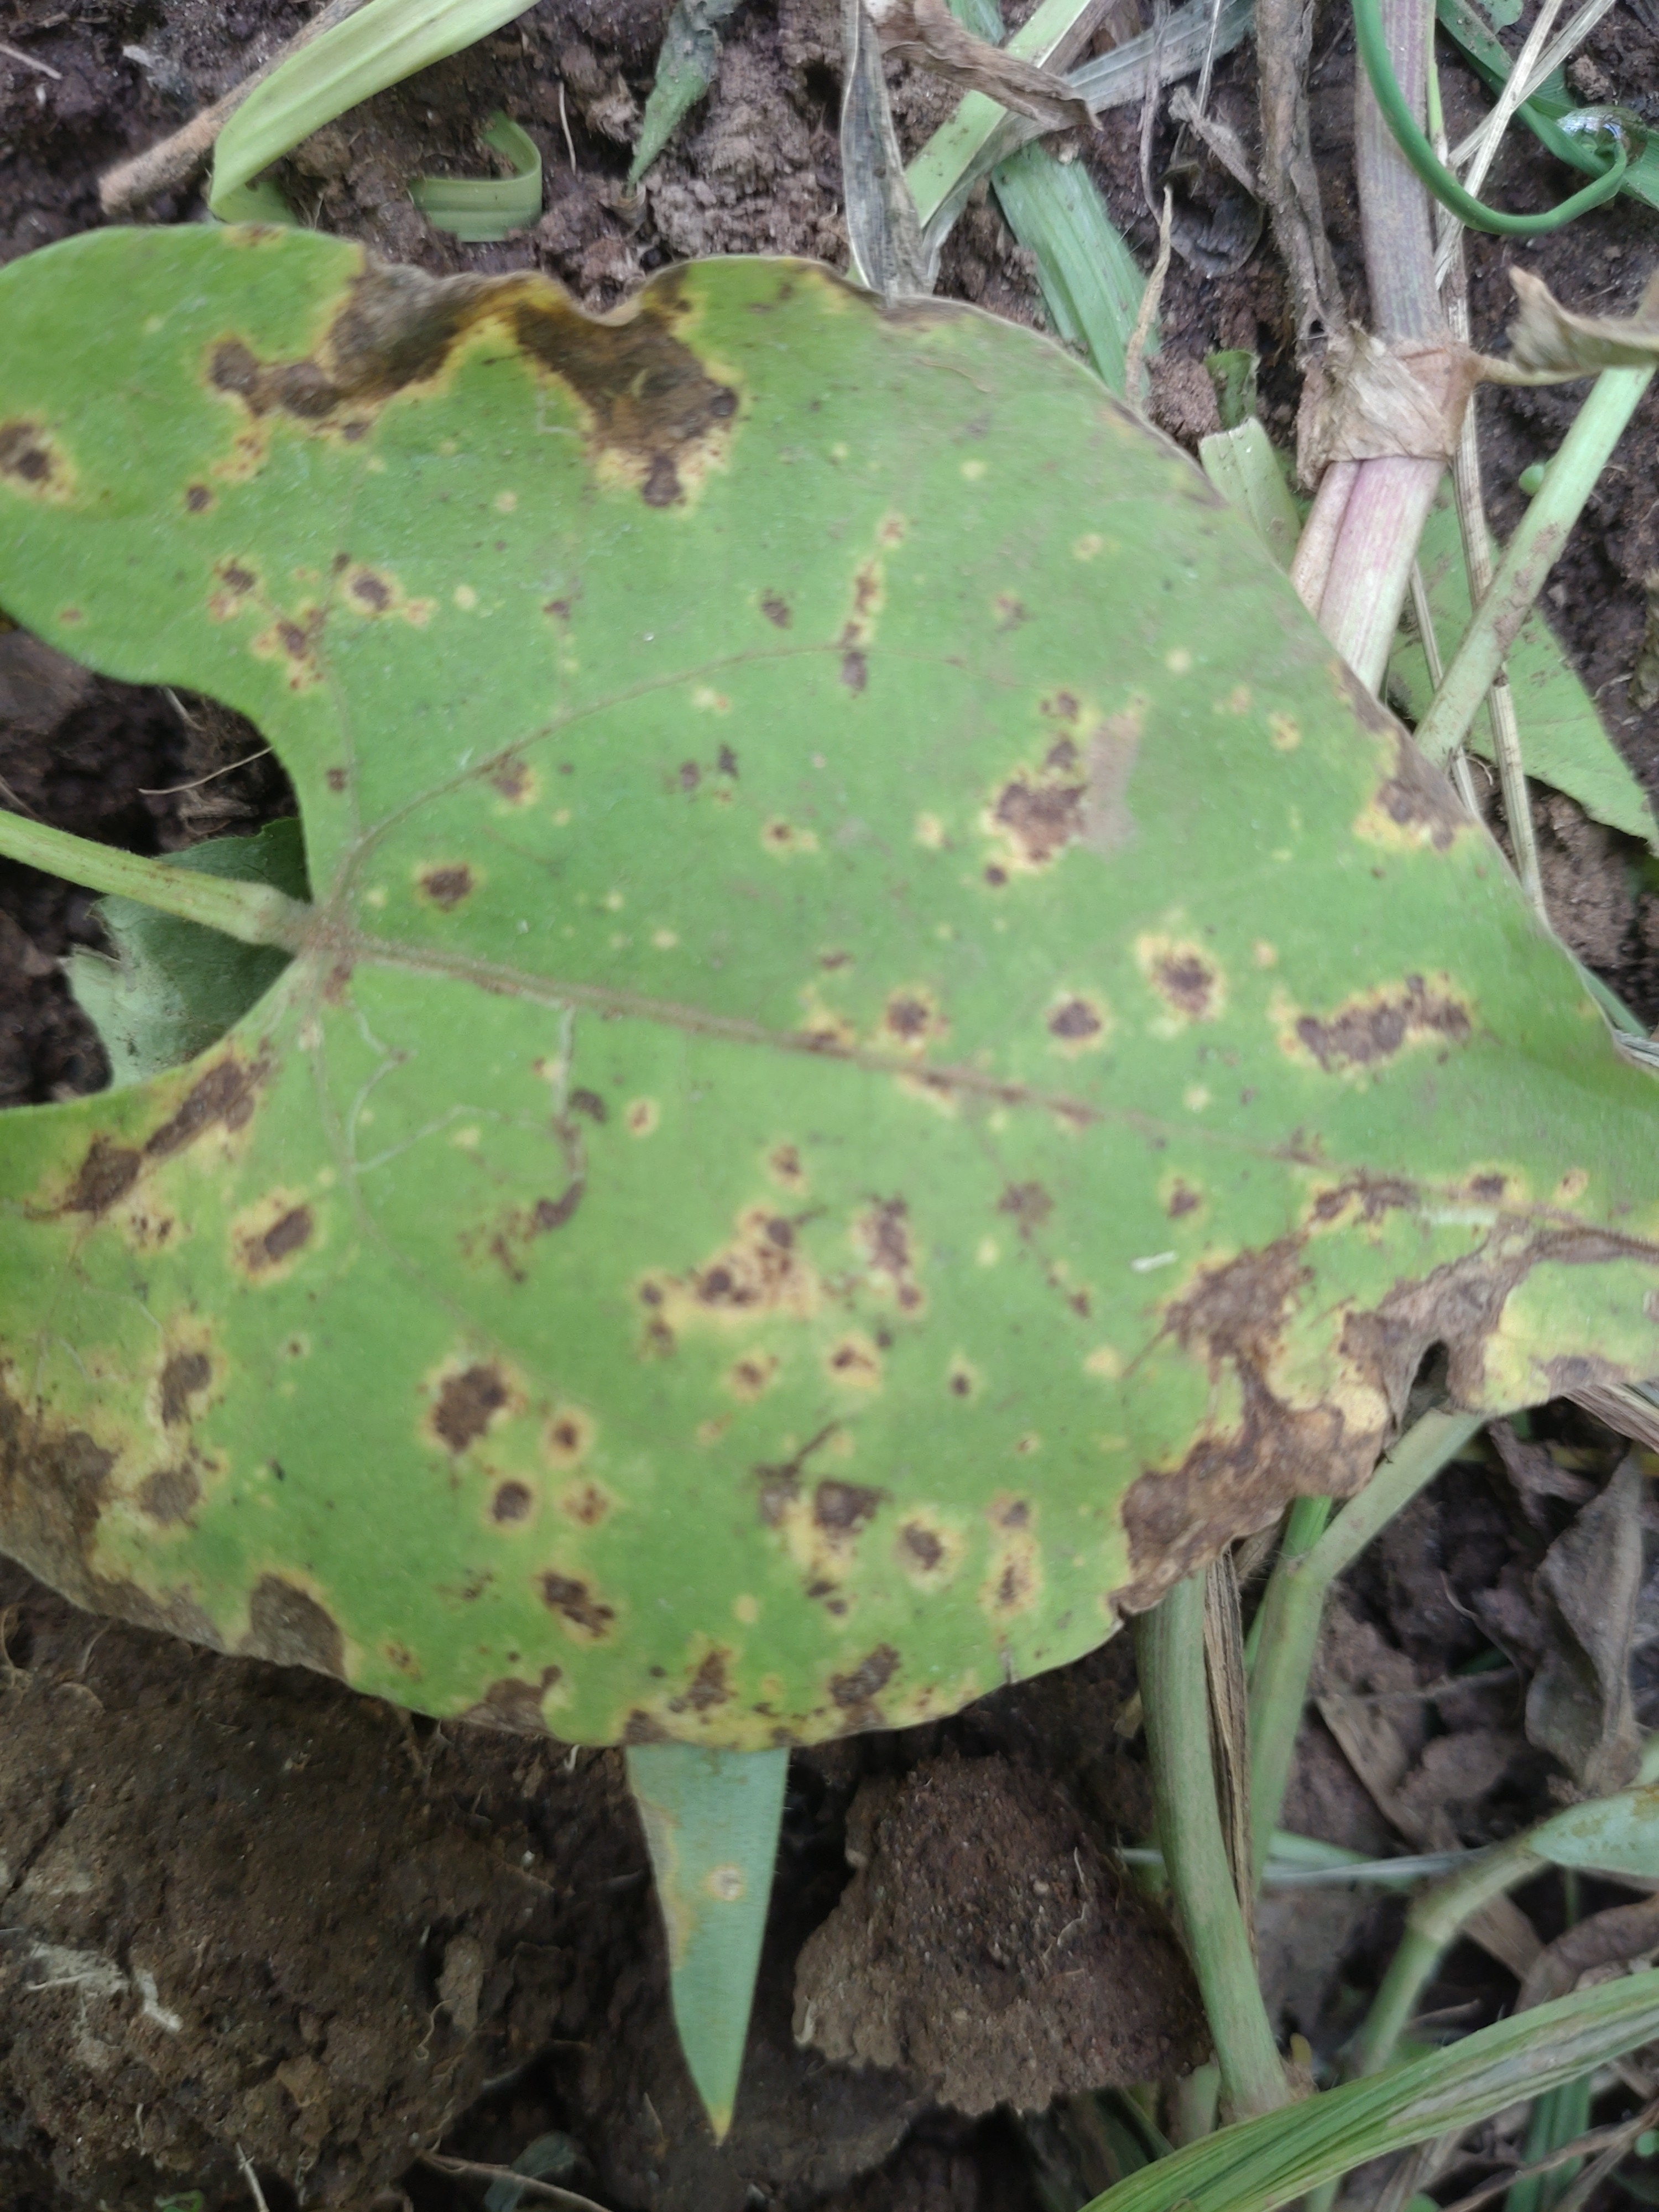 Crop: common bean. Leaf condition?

rust
